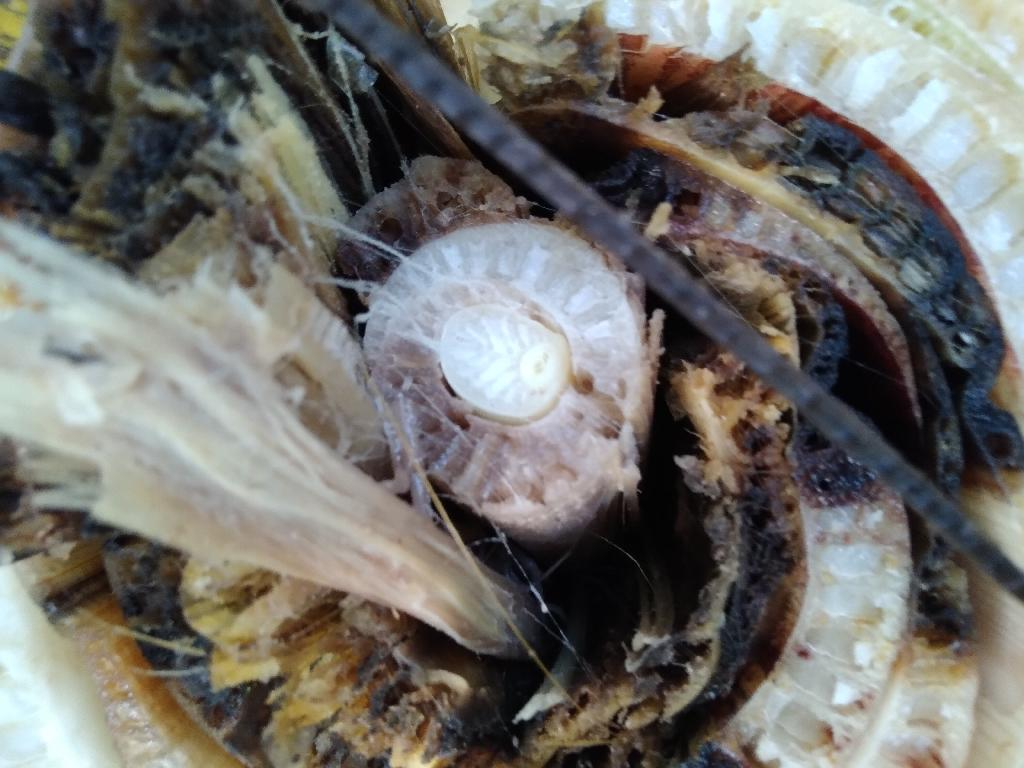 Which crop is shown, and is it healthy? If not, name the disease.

banana, fusarium wilt race 1
